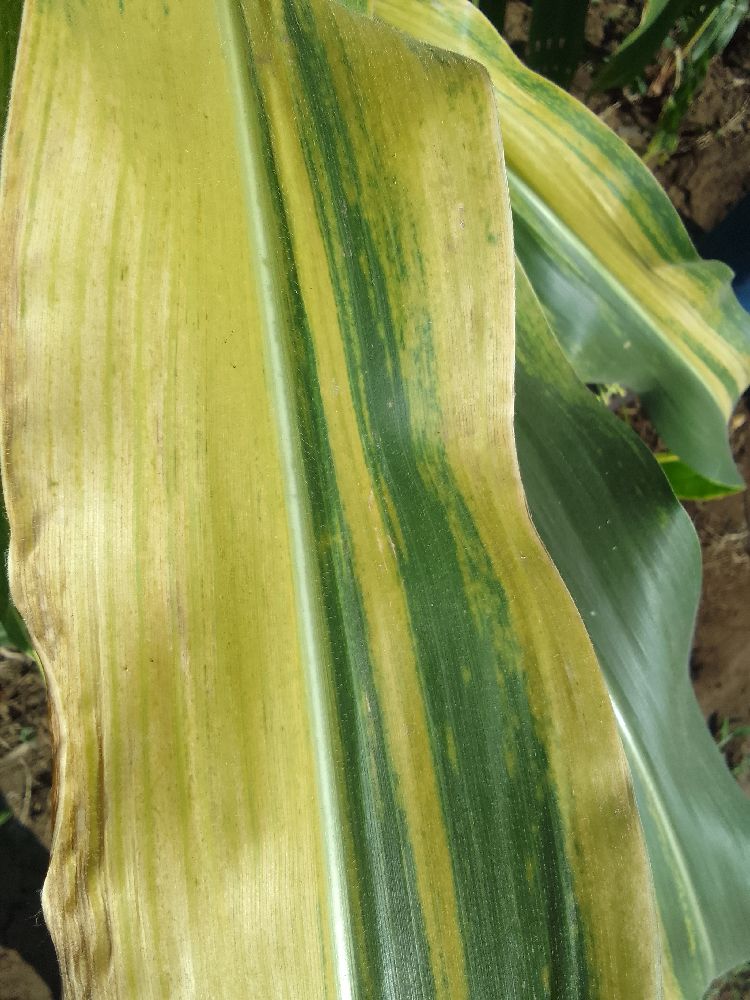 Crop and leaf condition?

maize, maize lethal necrosis
